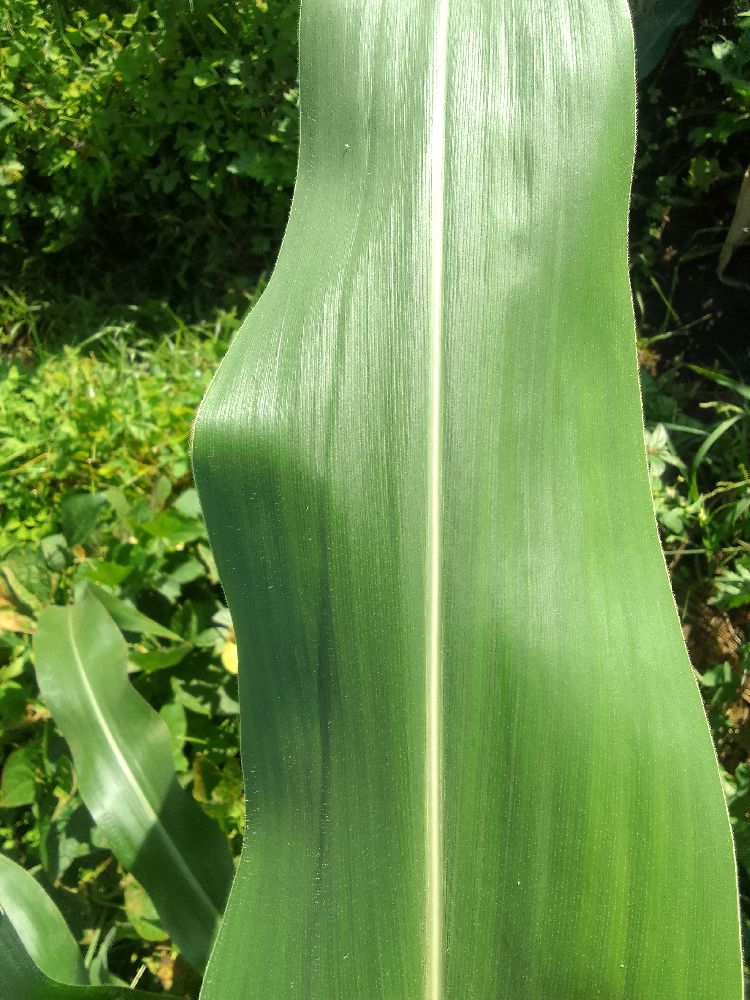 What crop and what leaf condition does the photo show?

maize, healthy
